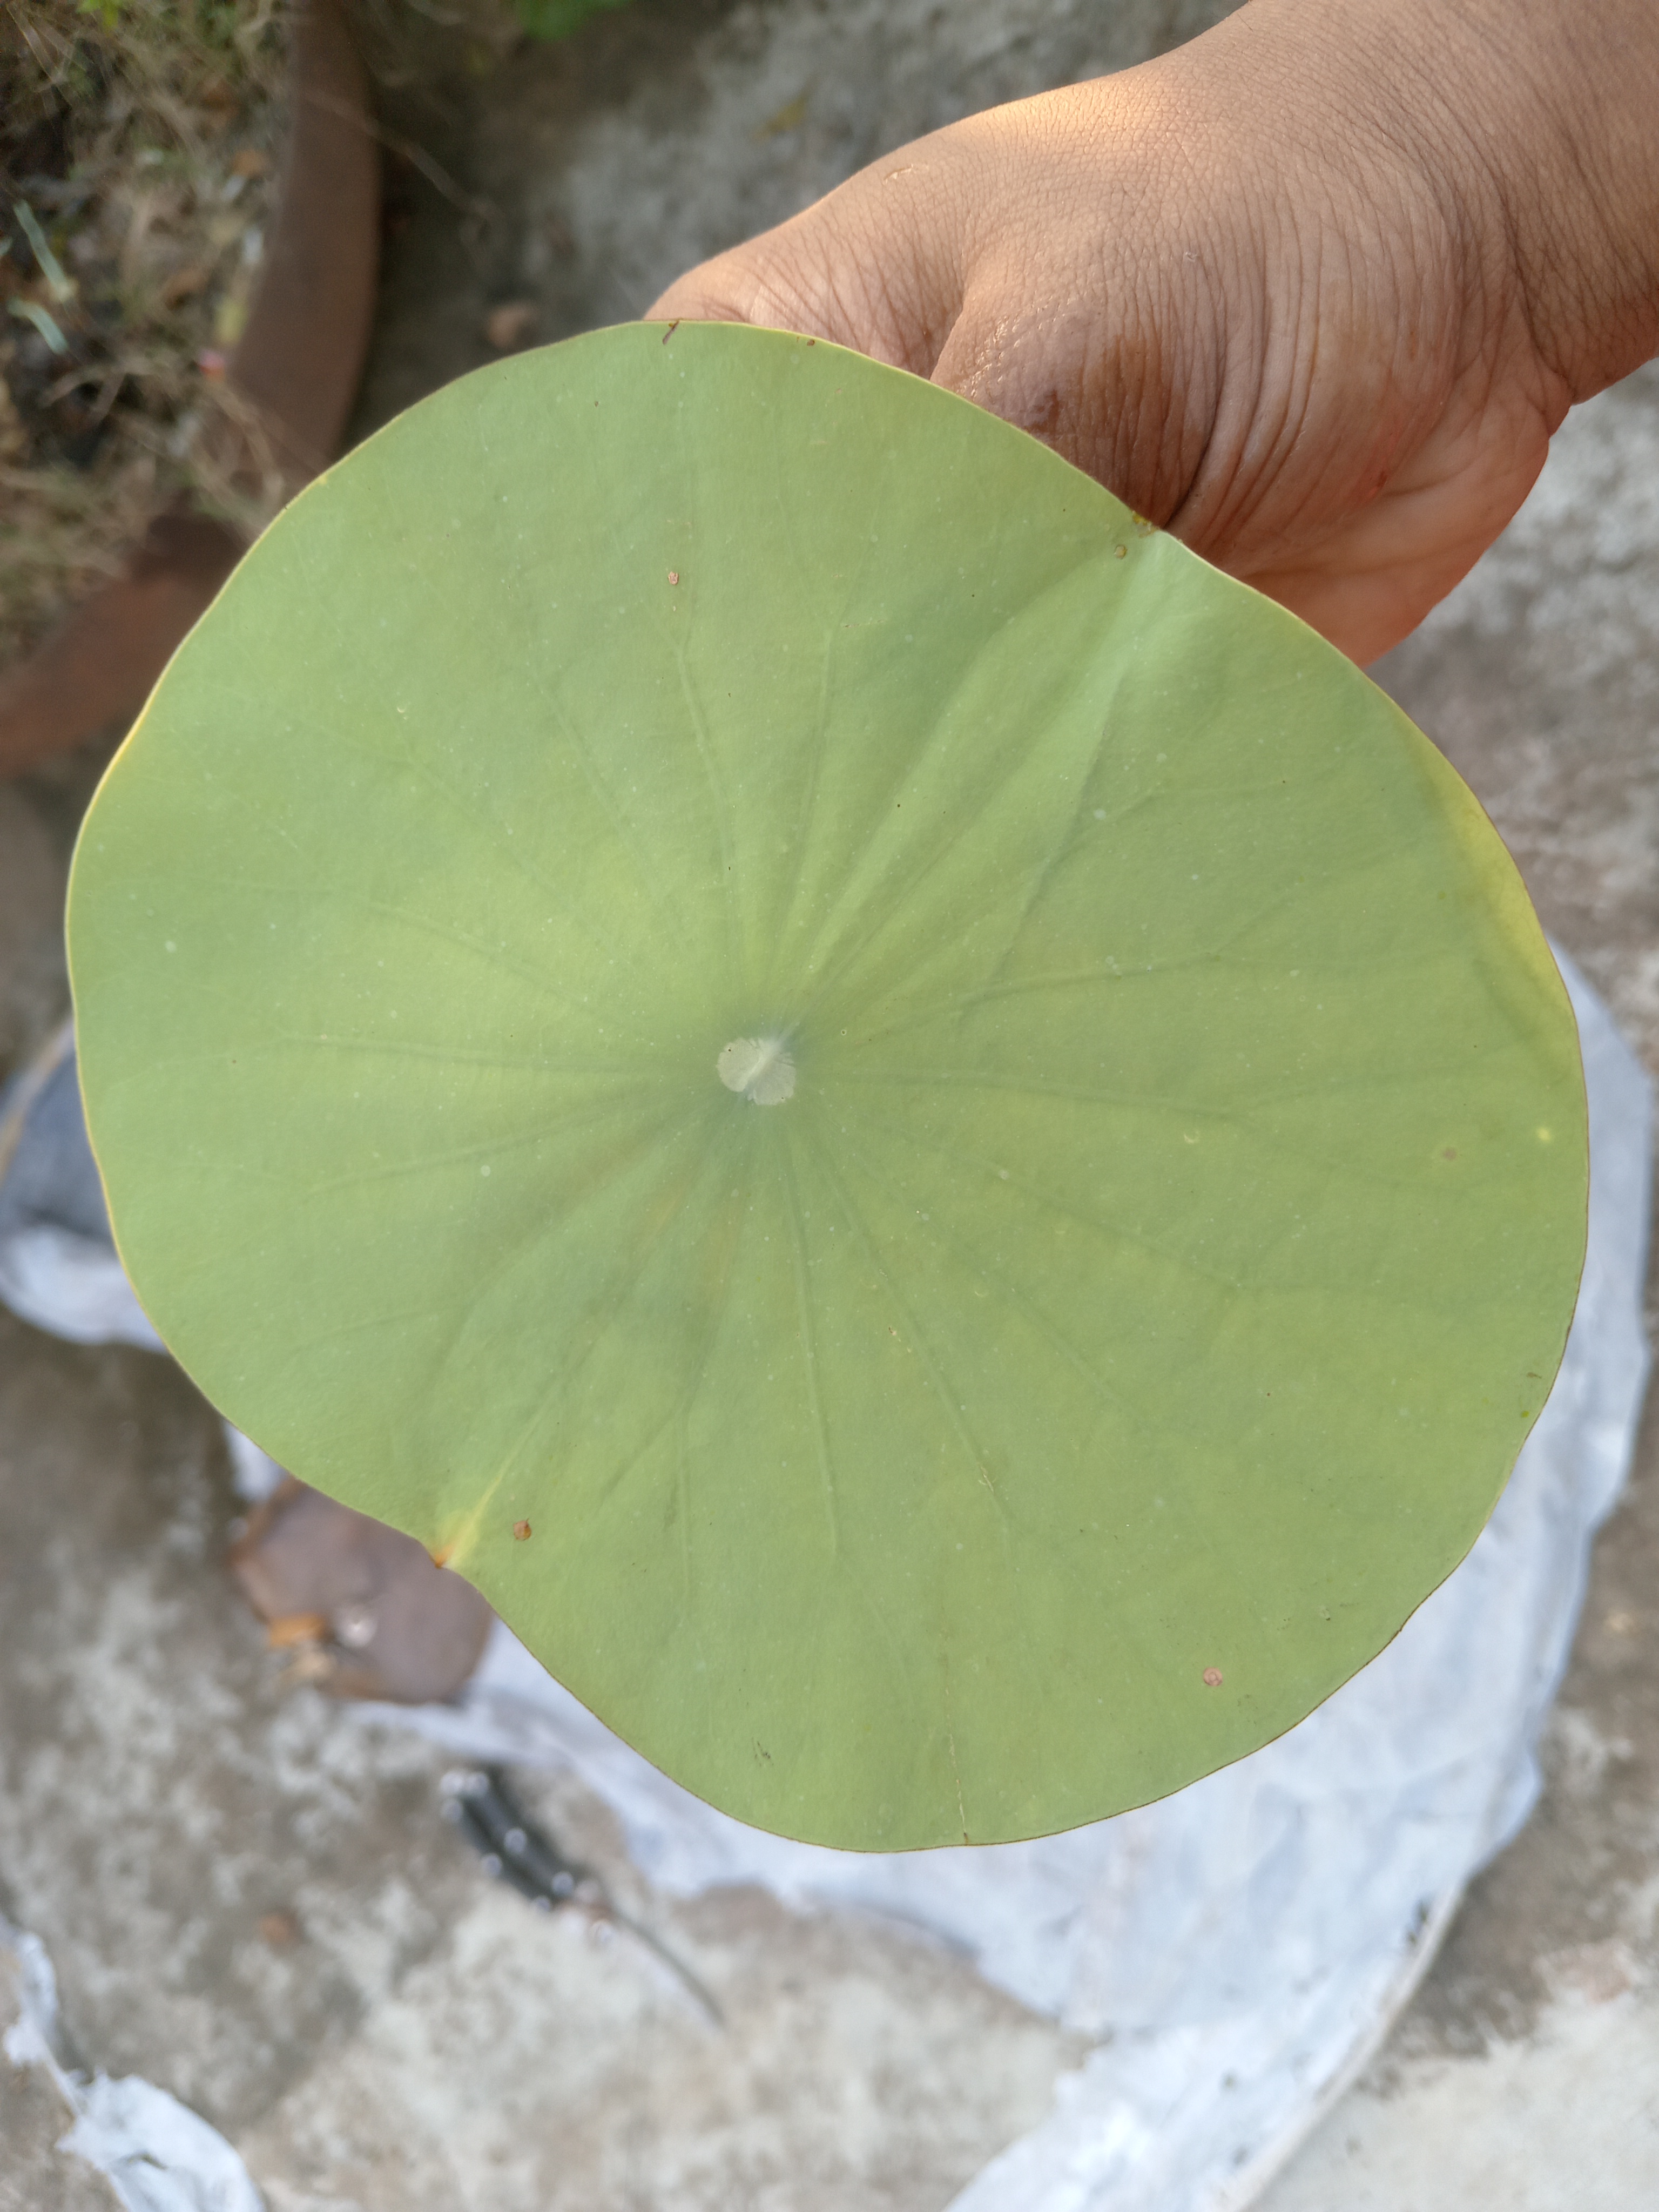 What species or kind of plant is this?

lotus
